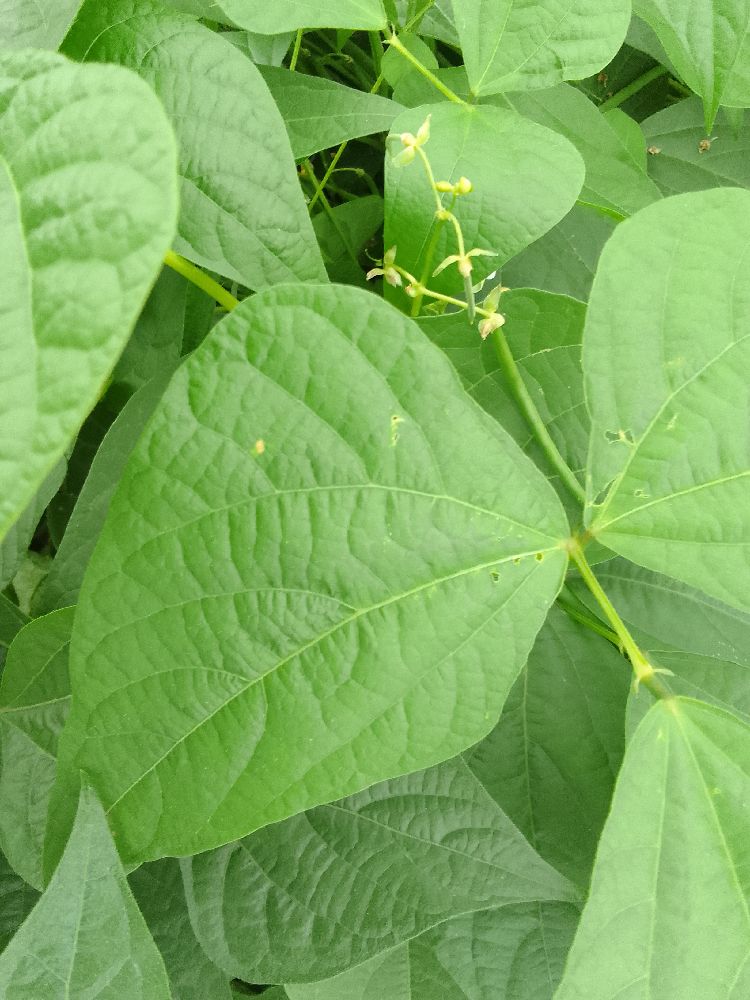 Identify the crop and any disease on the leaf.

common bean, healthy
